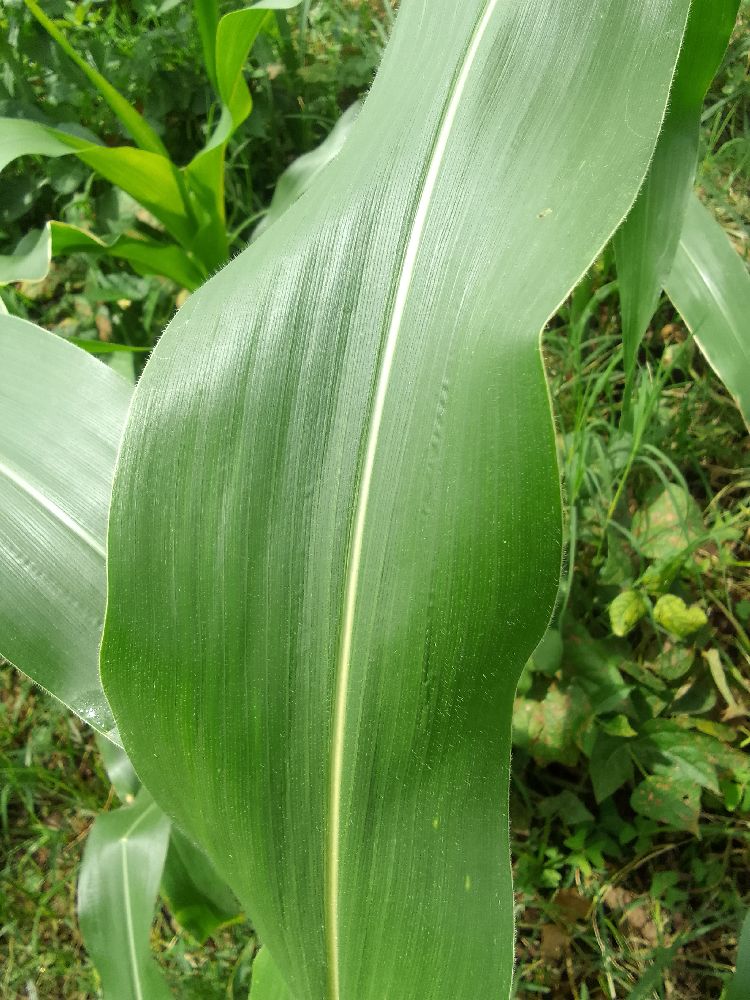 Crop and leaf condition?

maize, healthy
